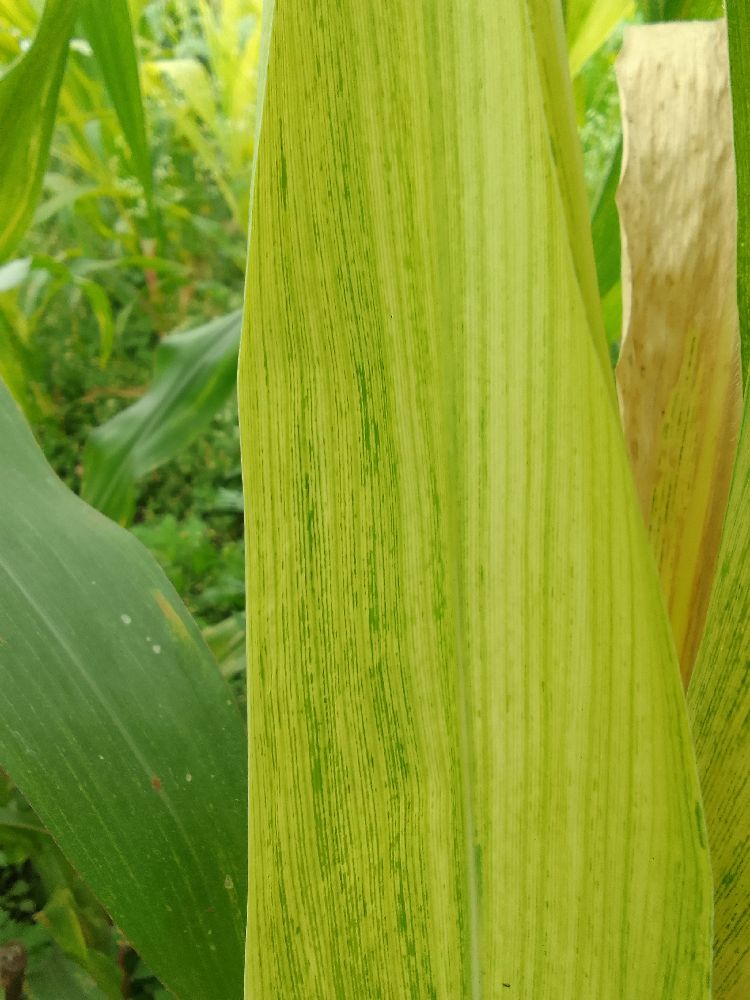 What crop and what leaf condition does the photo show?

maize, maize lethal necrosis
